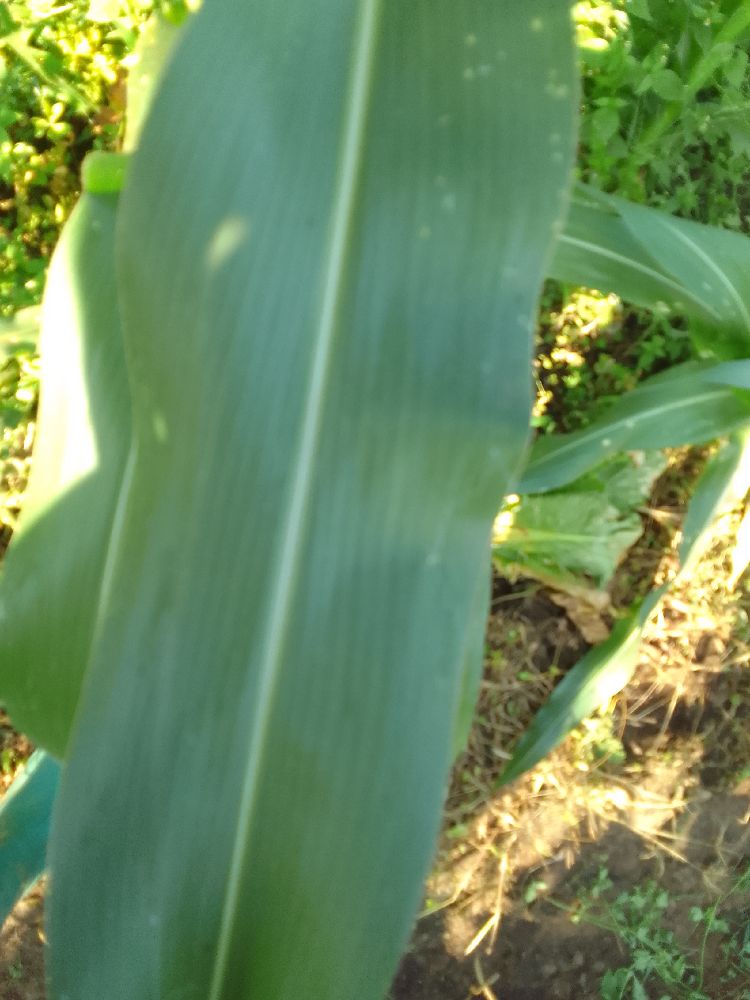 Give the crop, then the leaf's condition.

maize, healthy
